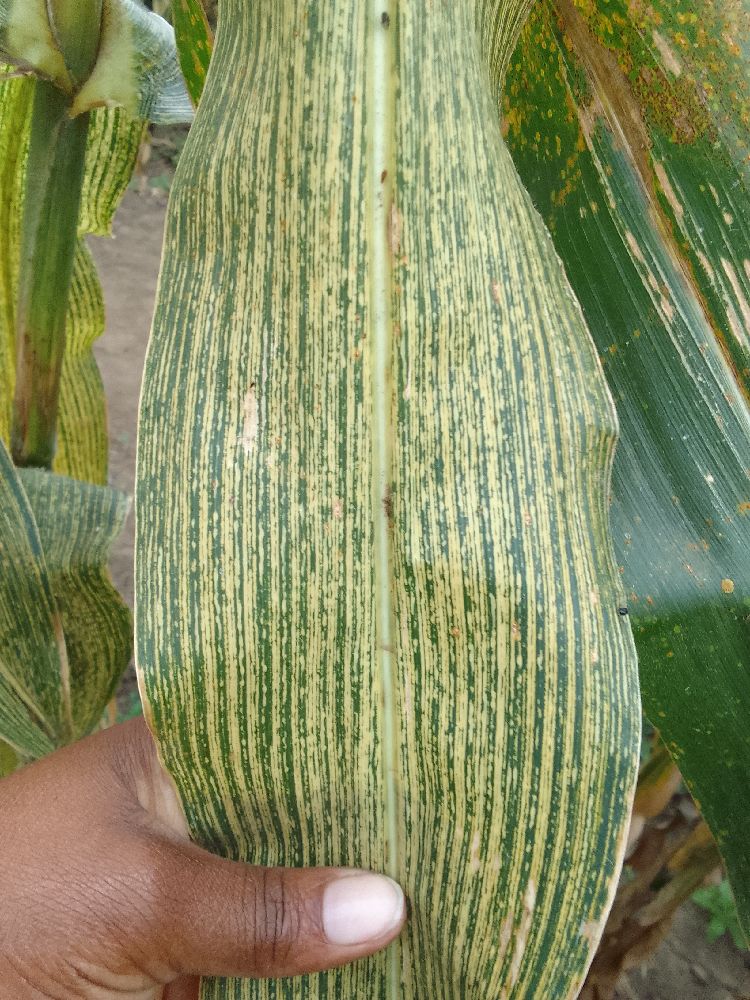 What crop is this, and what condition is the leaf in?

maize, maize streak virus
